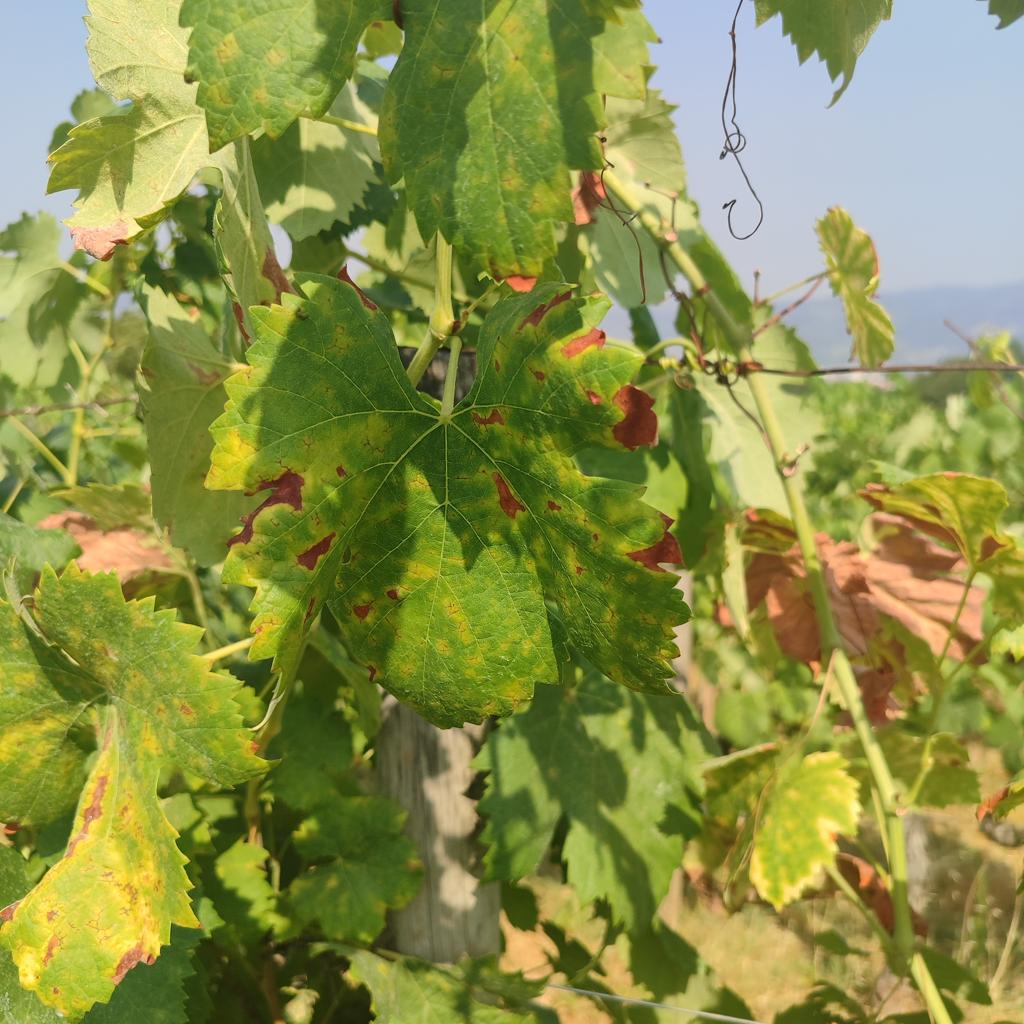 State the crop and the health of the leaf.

grapevine, esca complex
